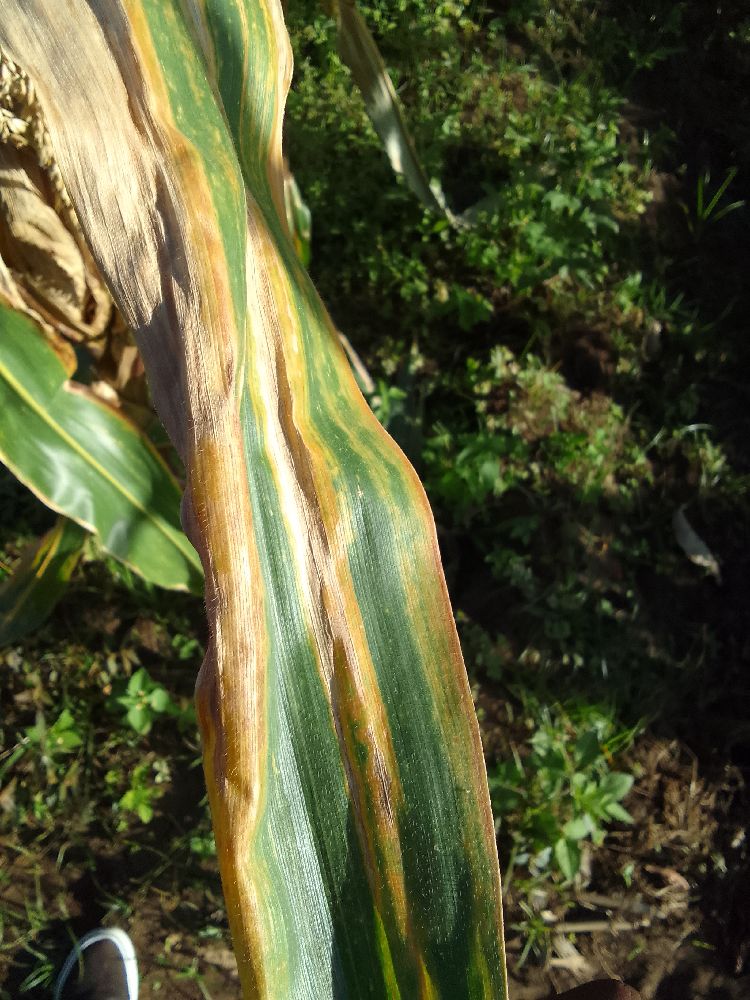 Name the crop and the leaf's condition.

maize, maize lethal necrosis
